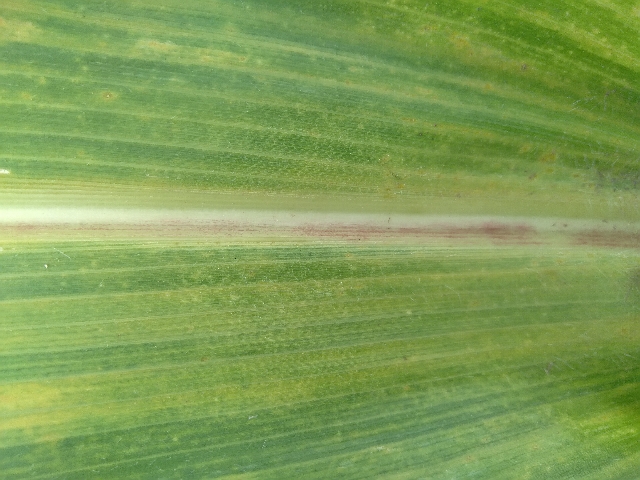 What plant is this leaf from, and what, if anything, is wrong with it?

maize, maize lethal necrosis
